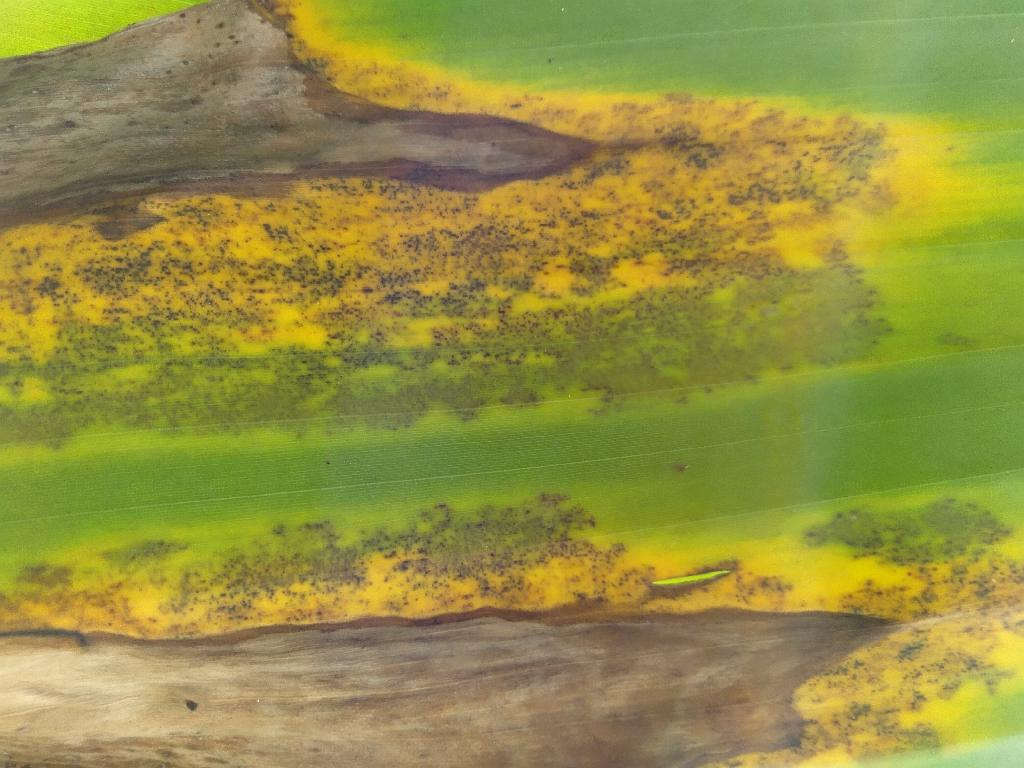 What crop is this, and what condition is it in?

banana, black sigatoka
